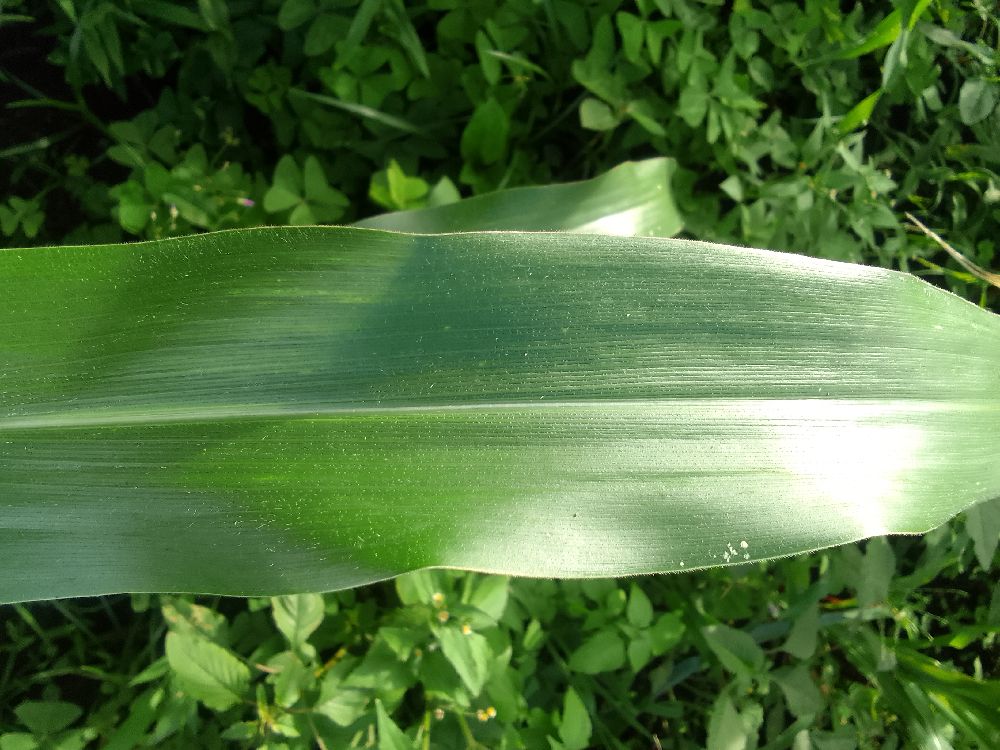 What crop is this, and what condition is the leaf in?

maize, healthy
